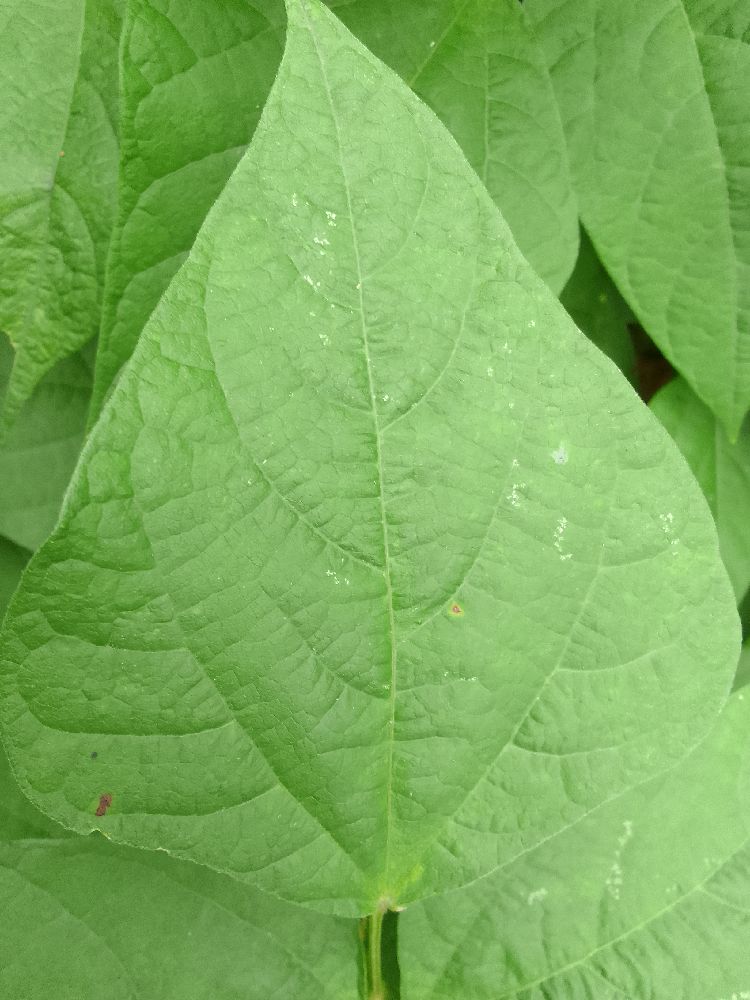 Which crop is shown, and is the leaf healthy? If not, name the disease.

common bean, healthy
